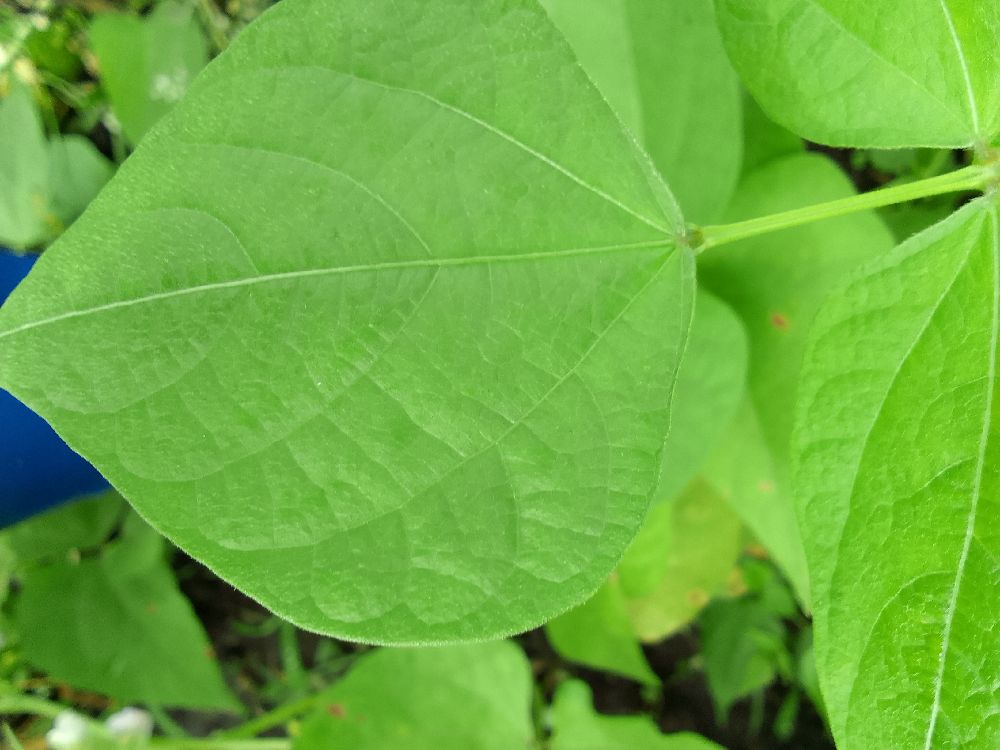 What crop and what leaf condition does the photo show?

common bean, healthy
